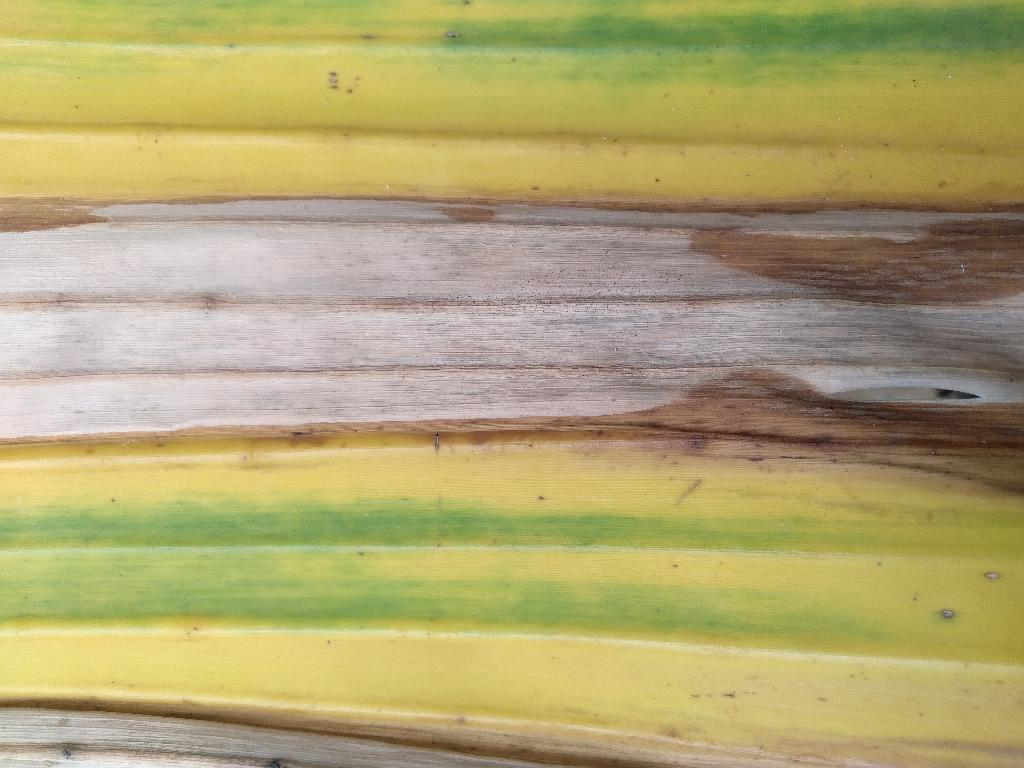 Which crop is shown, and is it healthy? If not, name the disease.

banana, fusarium wilt race 1
